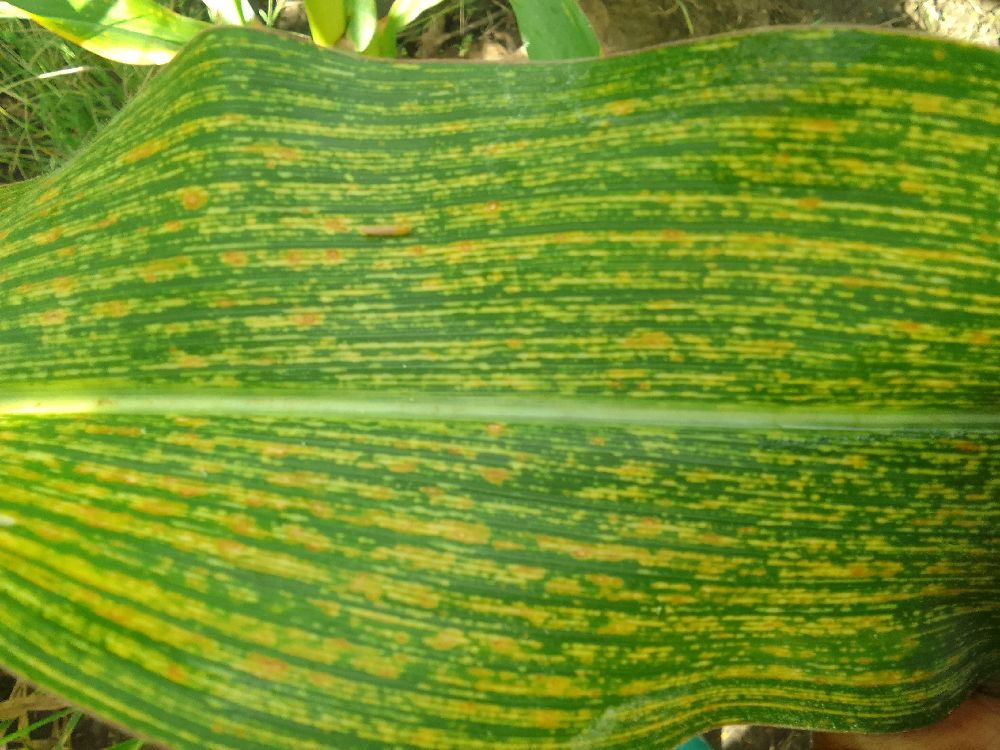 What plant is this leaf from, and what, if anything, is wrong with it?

maize, maize streak virus
